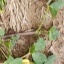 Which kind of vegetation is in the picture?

unstructured weed
